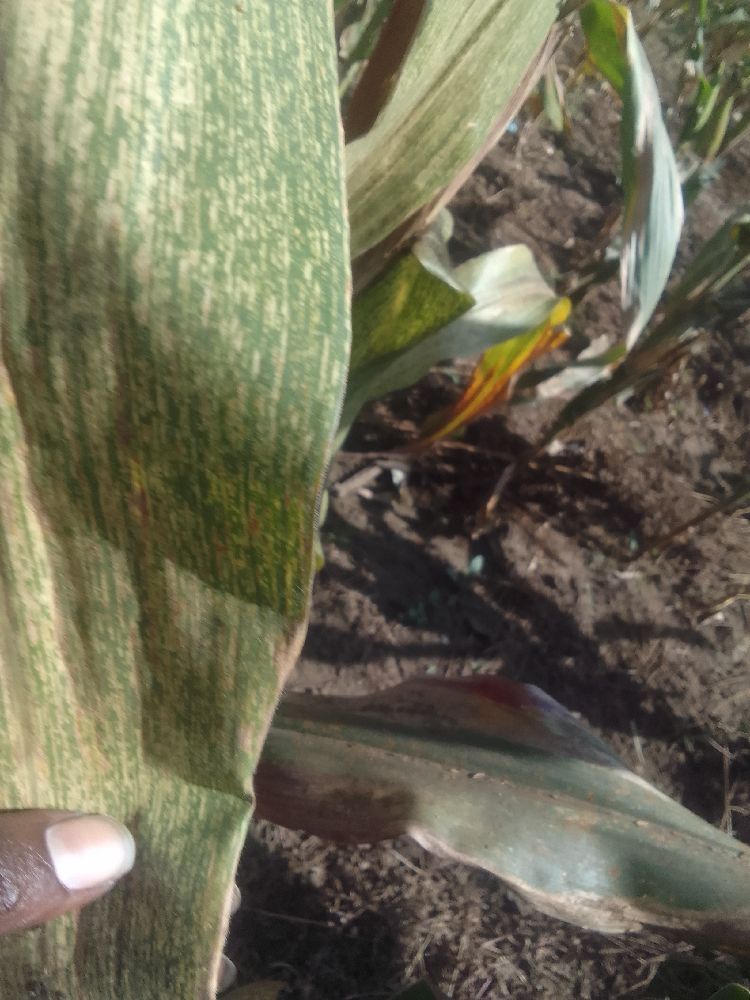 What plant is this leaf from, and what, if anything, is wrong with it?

maize, maize streak virus
